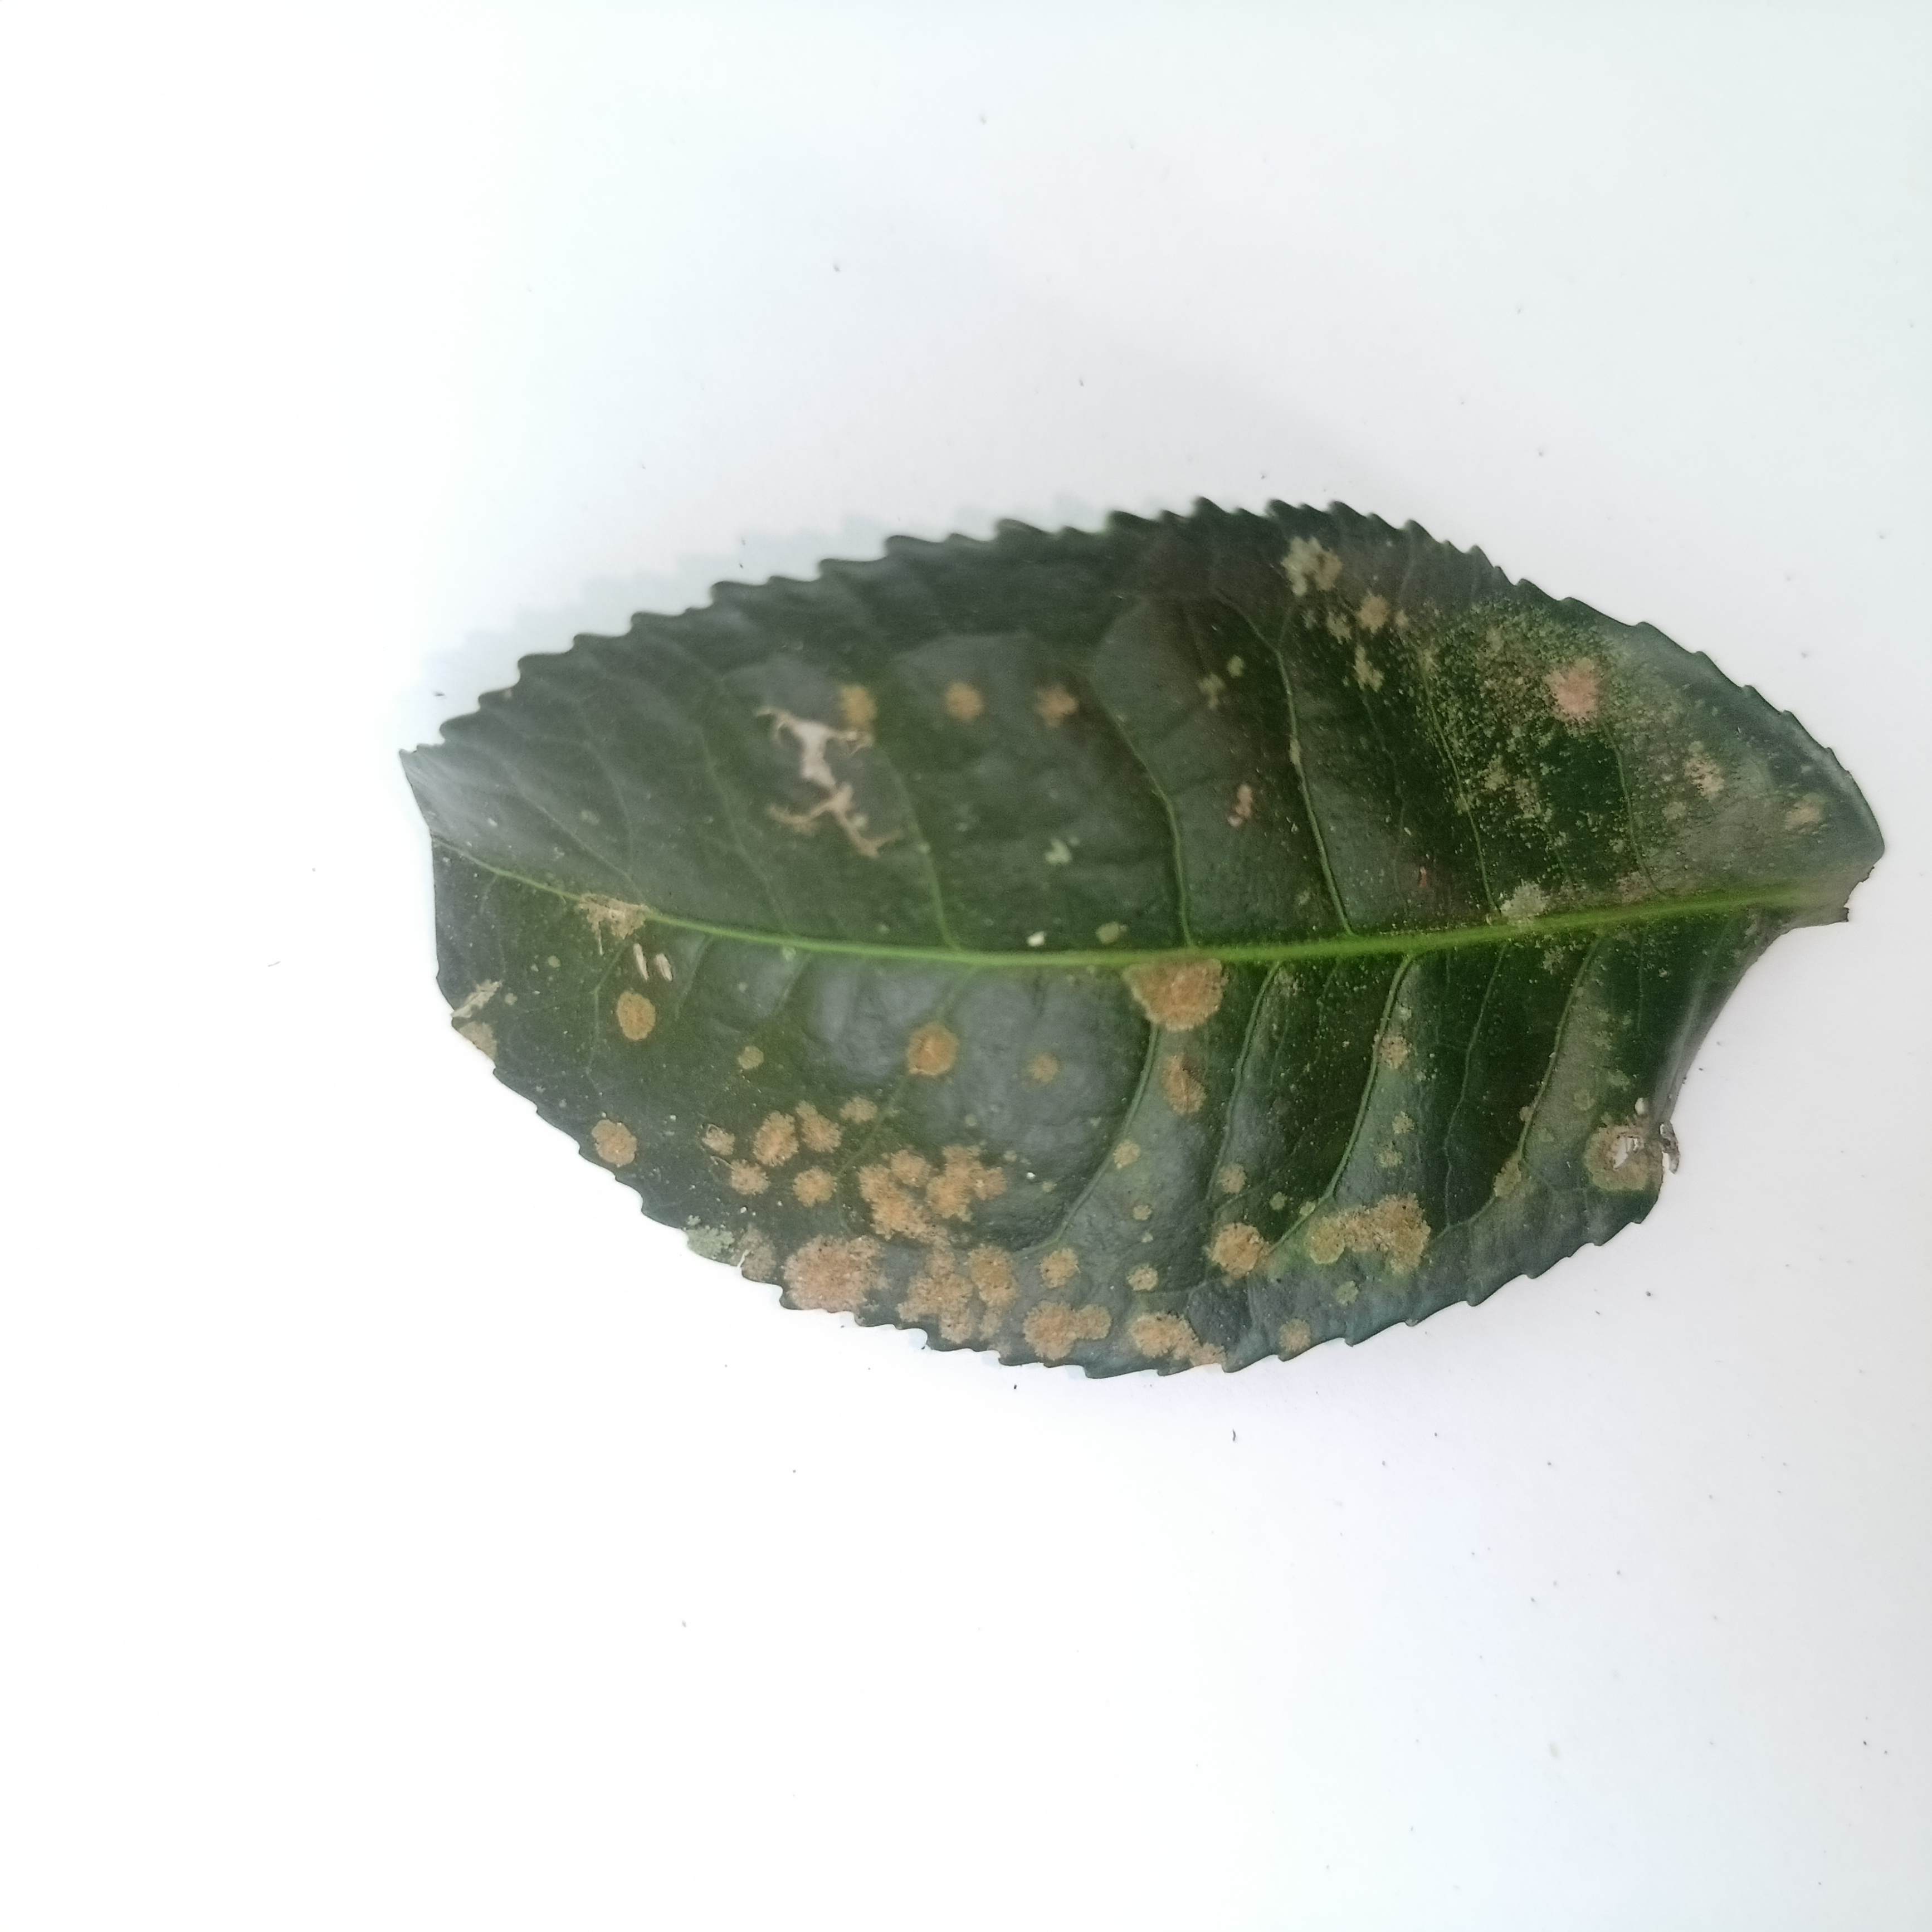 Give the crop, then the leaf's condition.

tea, algal leaf
